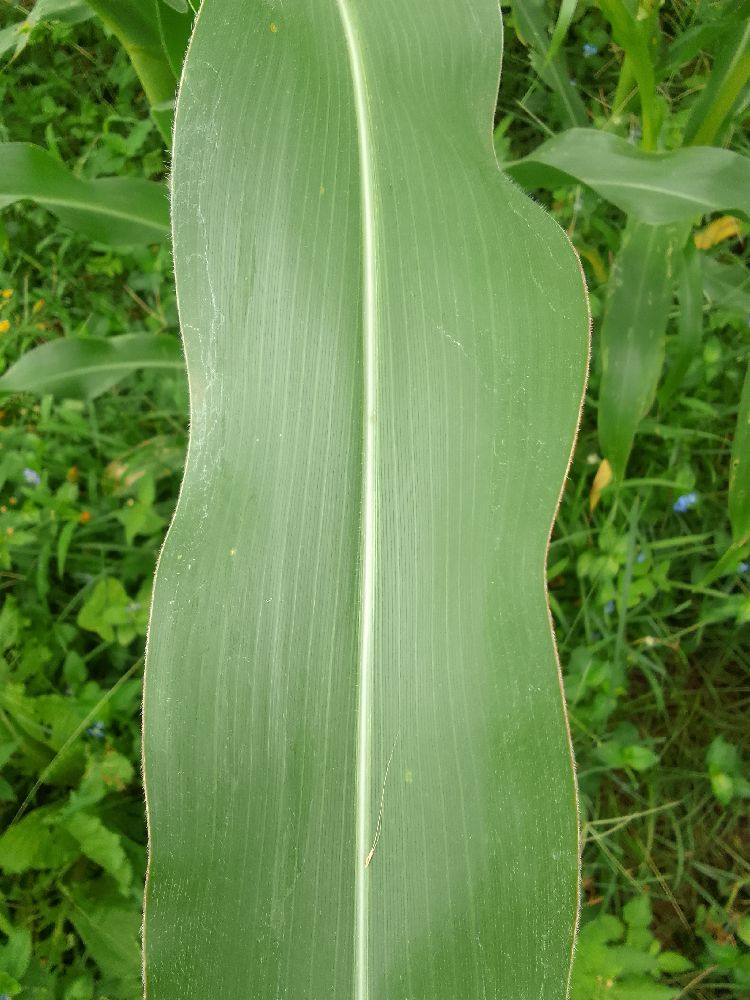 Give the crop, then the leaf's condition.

maize, healthy
